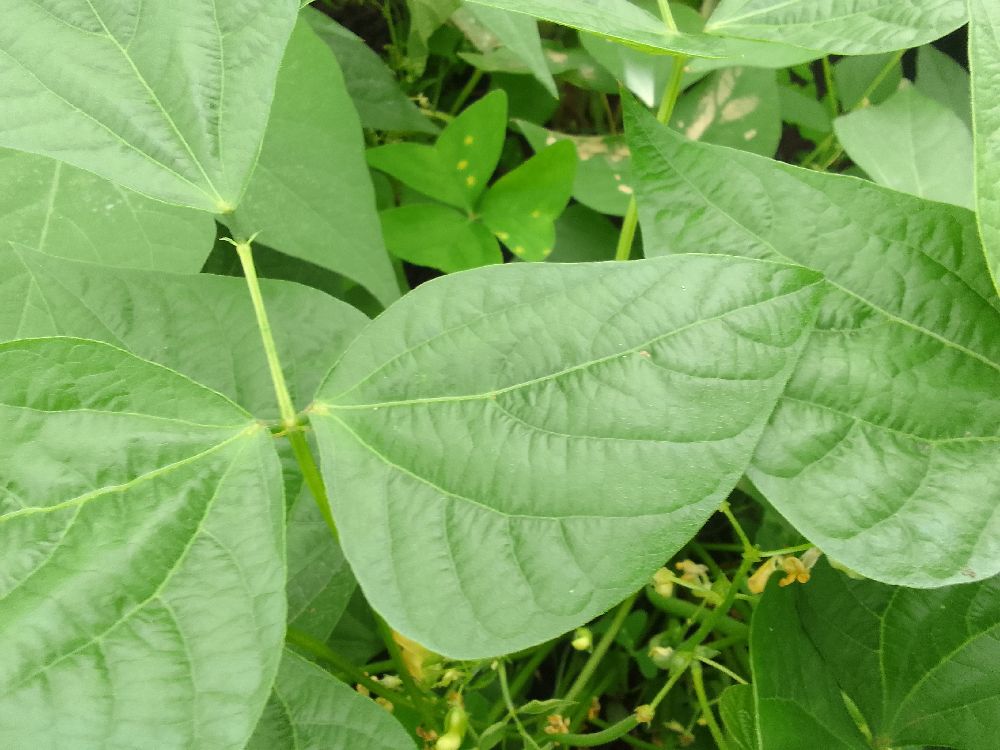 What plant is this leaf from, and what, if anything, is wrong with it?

common bean, healthy
